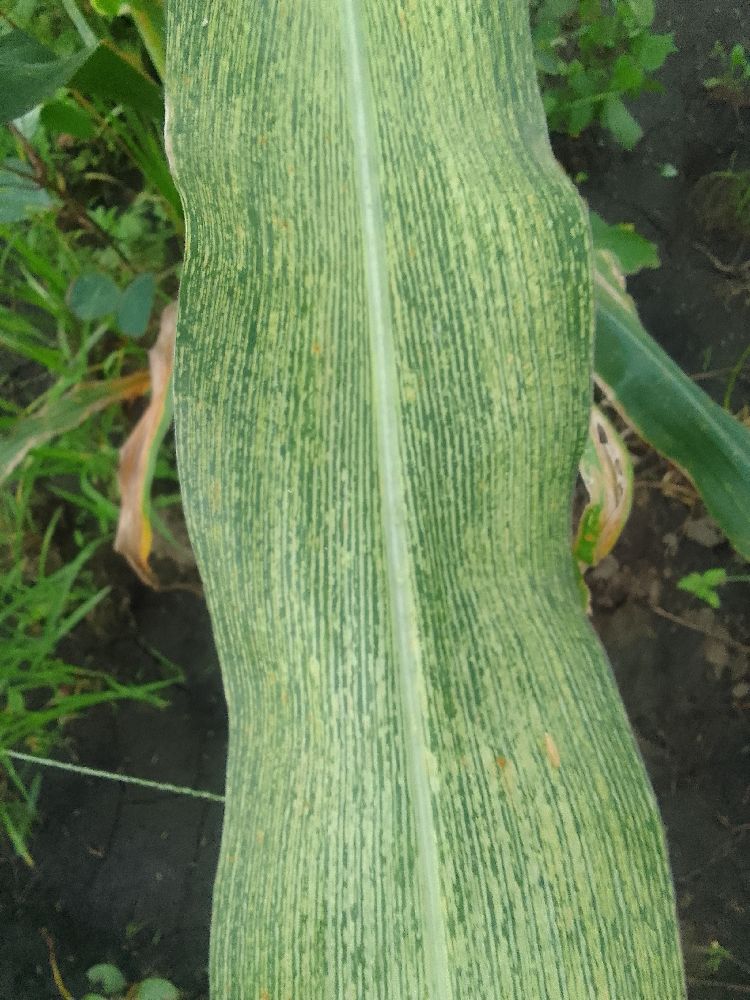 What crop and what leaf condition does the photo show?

maize, maize streak virus
